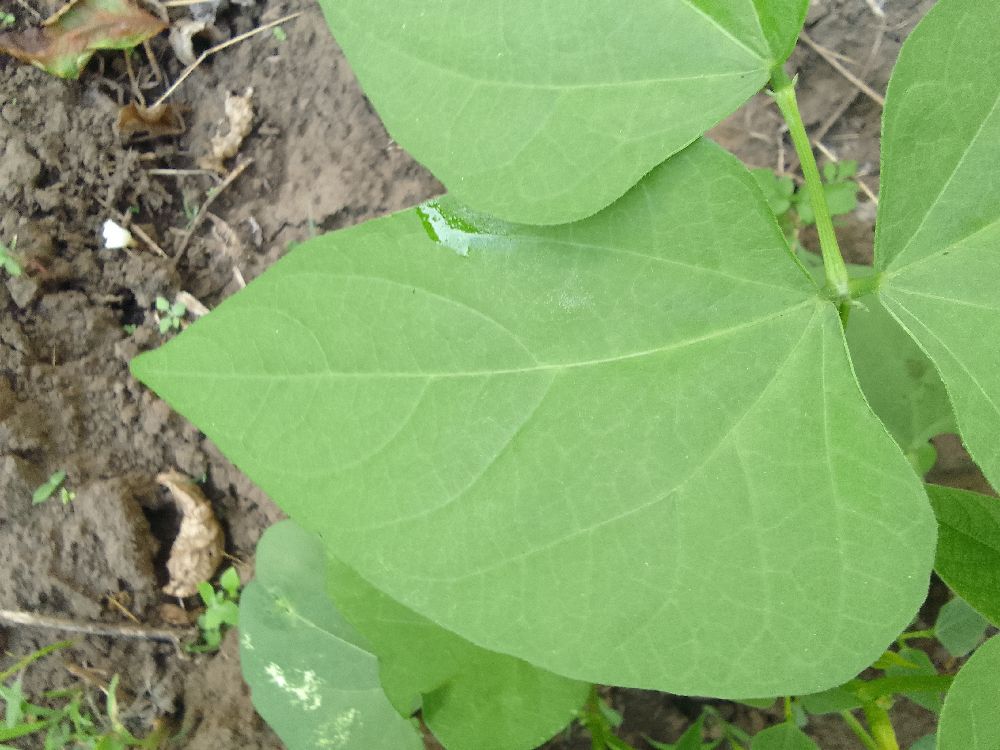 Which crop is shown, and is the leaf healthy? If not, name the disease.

common bean, healthy
